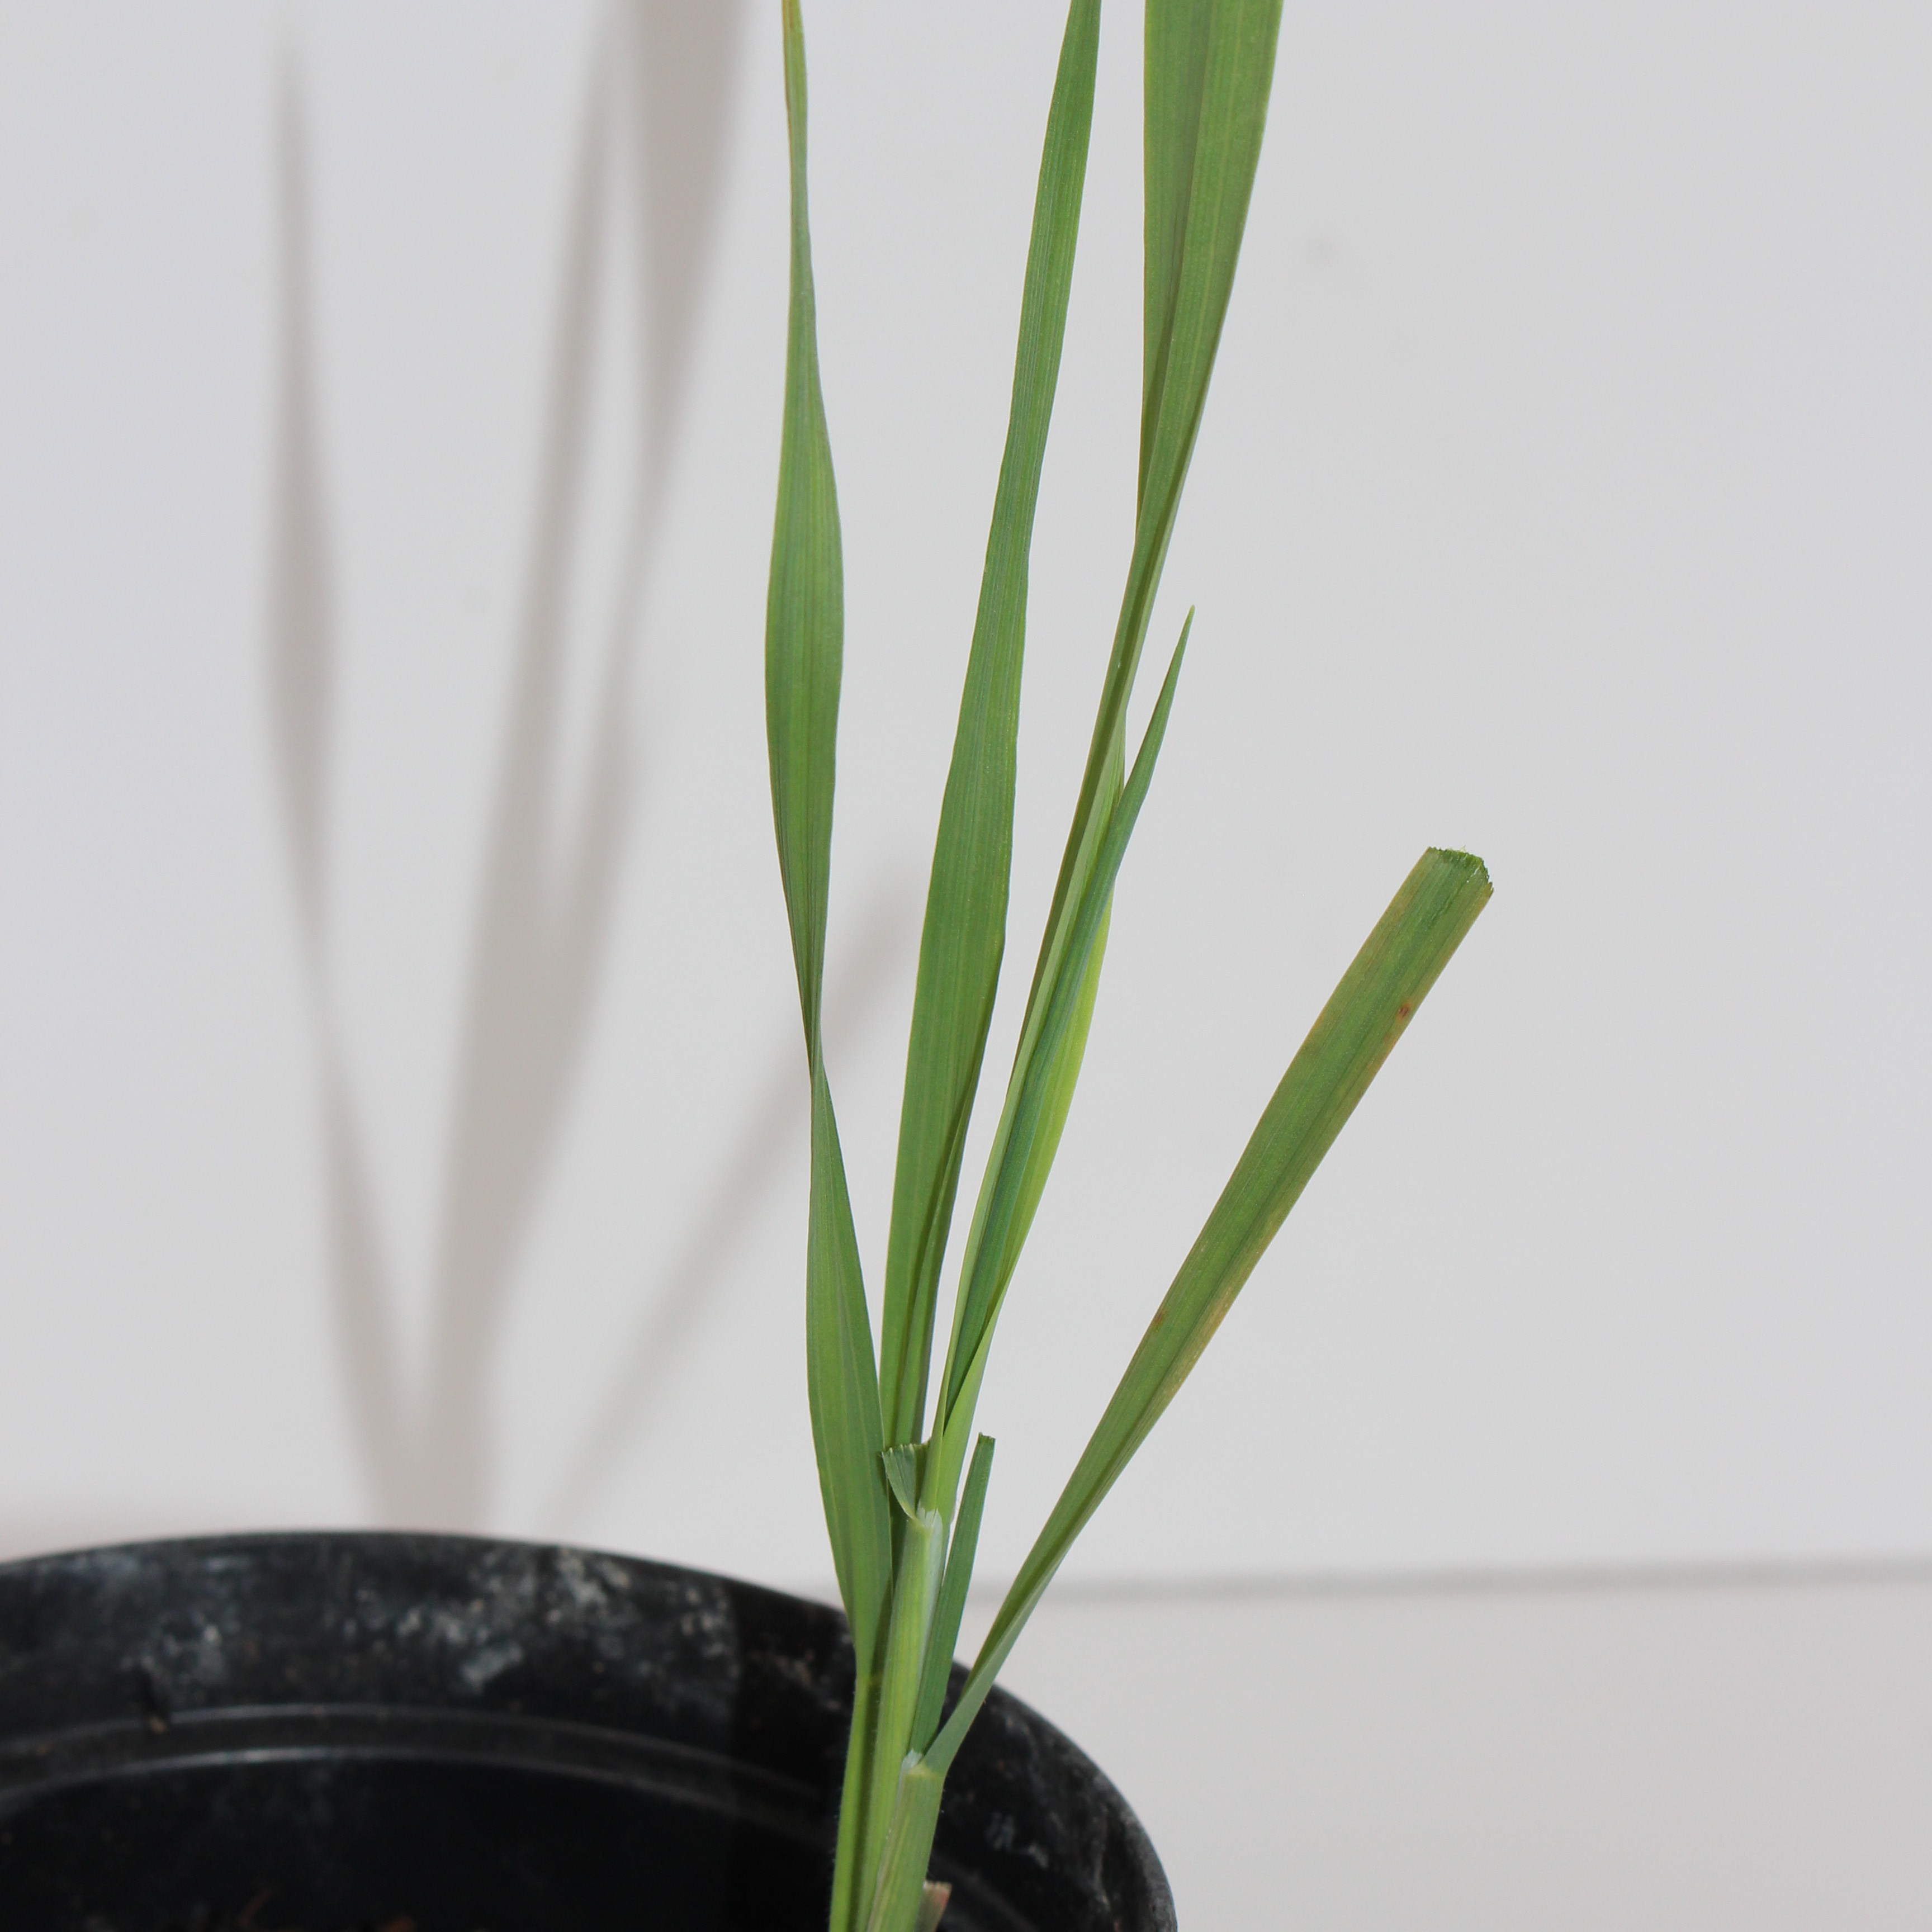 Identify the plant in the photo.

Avena sterilis
